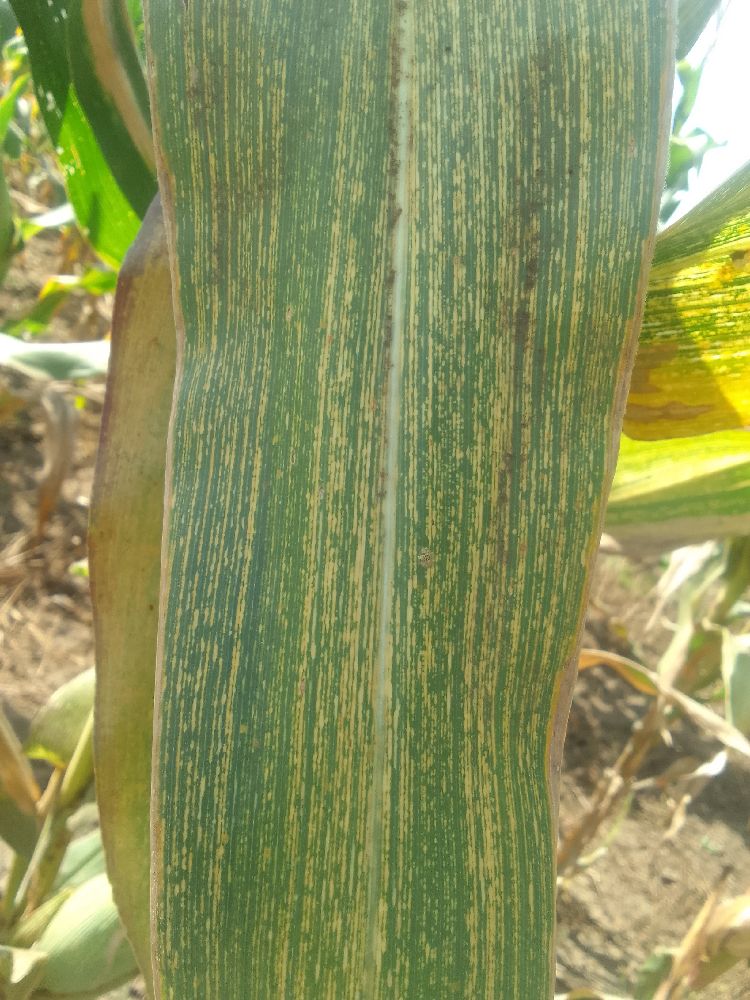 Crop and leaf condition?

maize, maize streak virus
